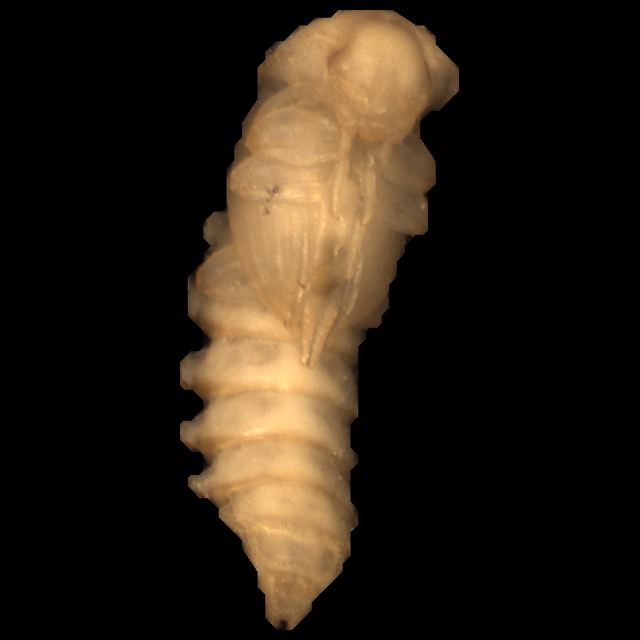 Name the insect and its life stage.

mealworm pupa
